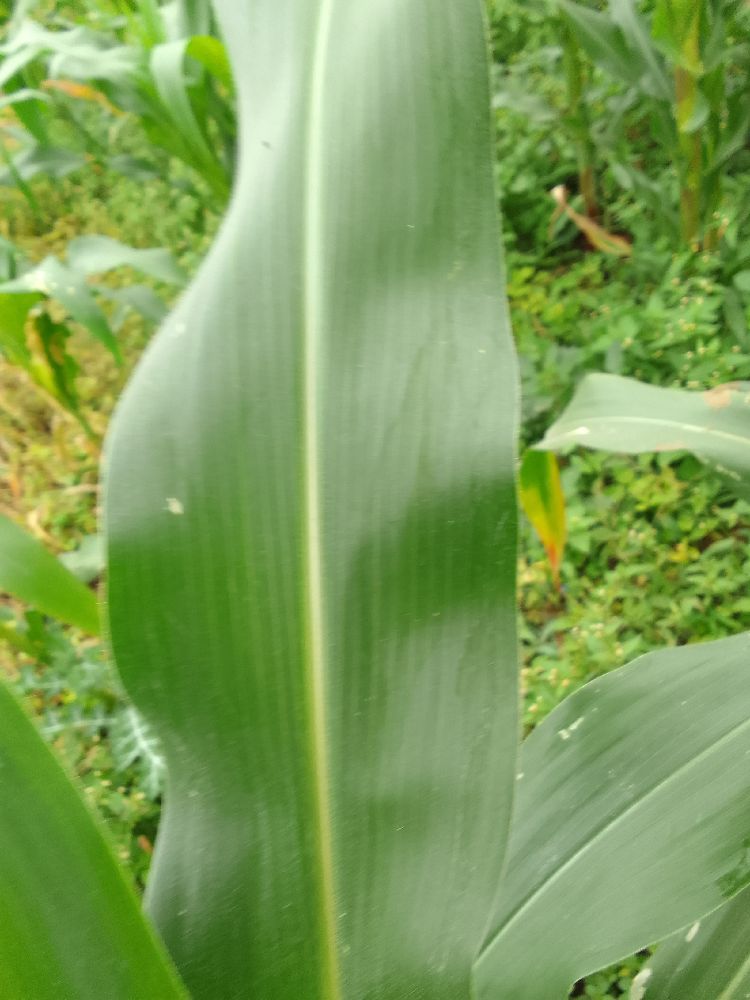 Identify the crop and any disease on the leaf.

maize, healthy
